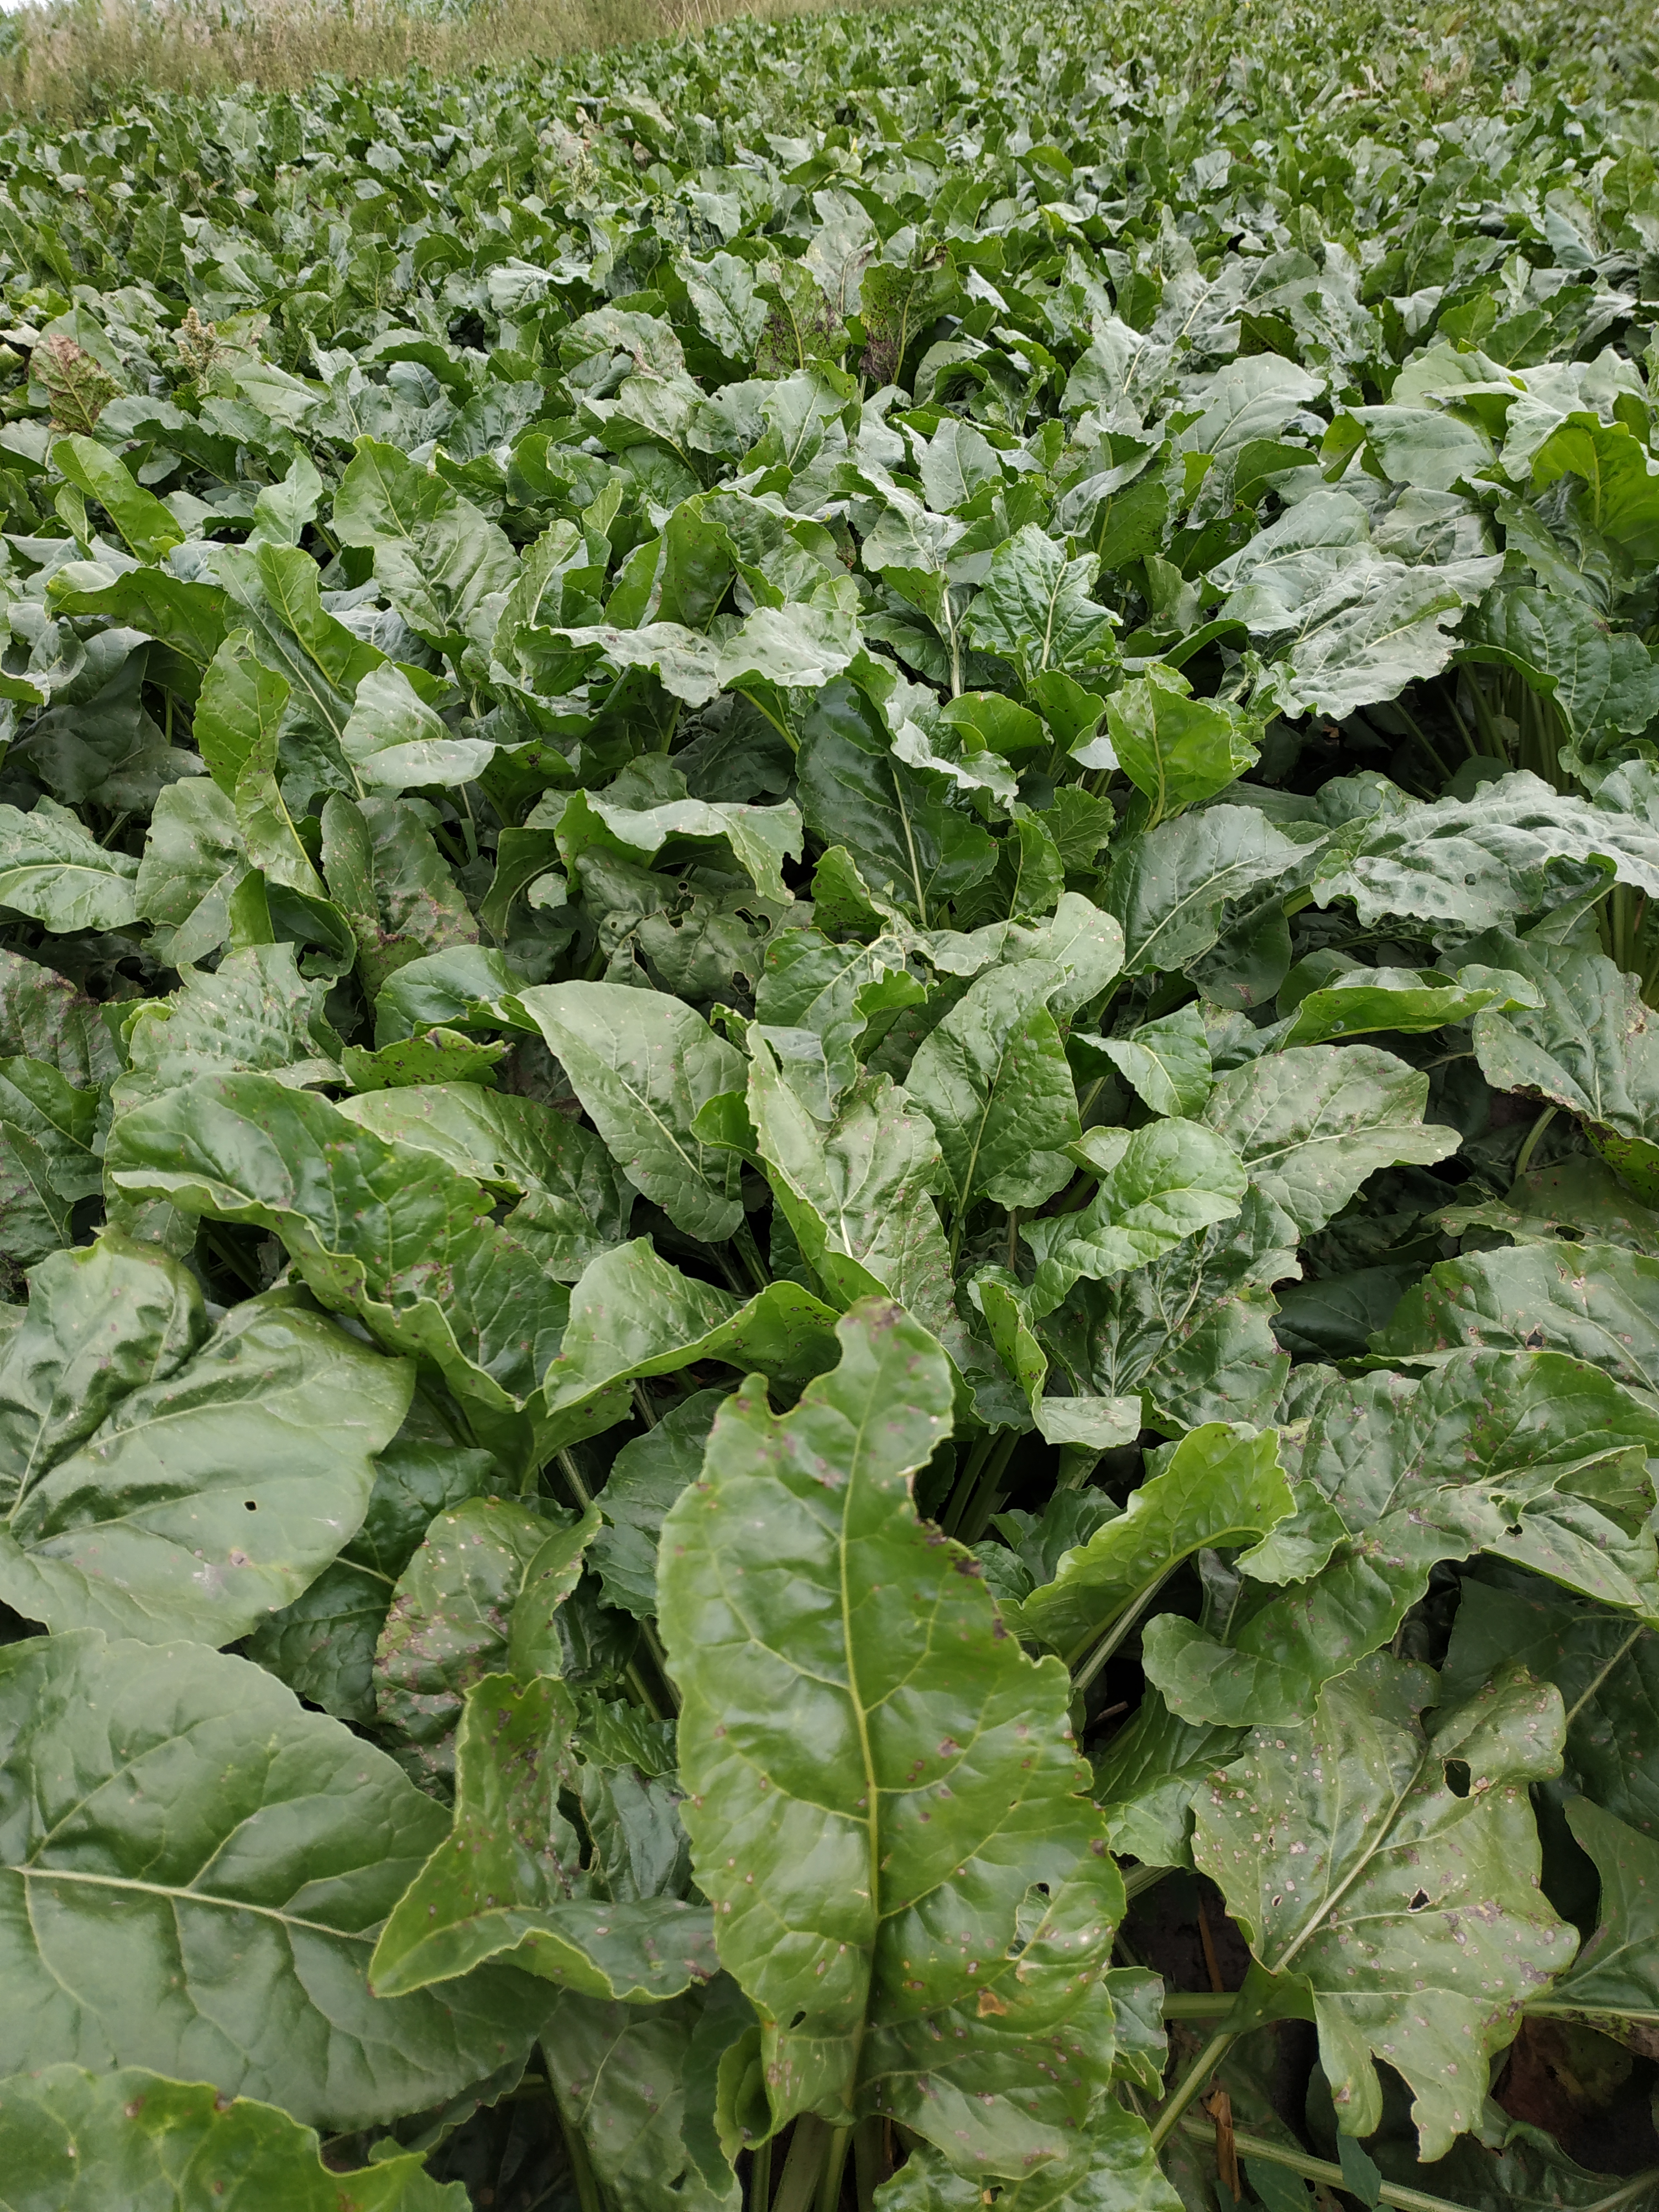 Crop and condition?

beet, cercospora
